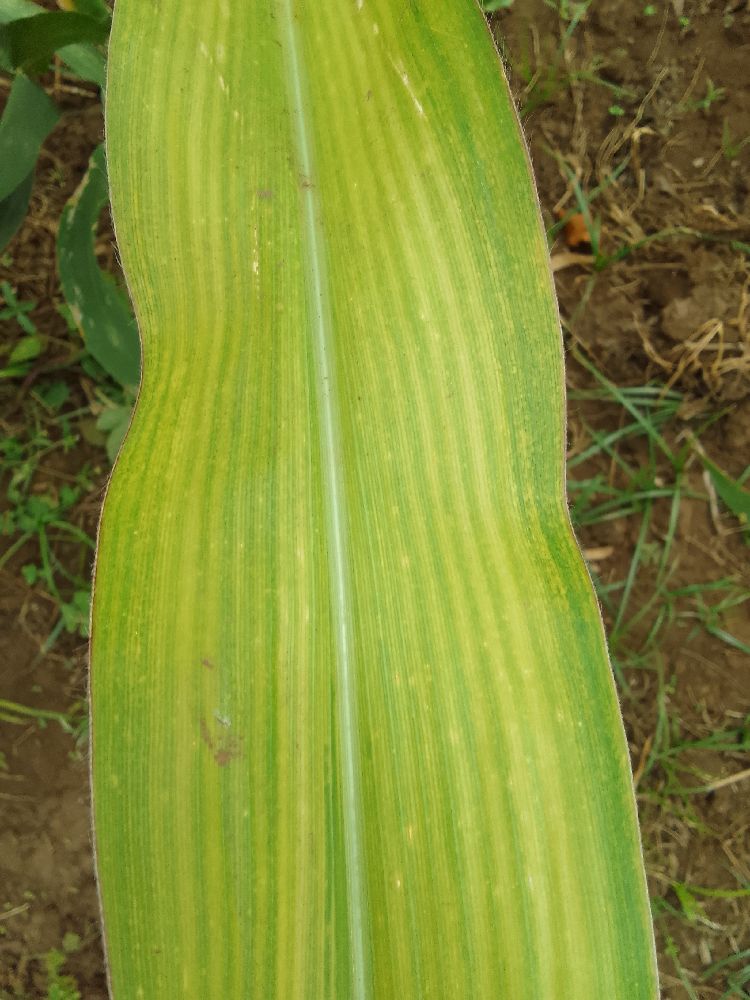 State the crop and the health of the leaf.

maize, maize lethal necrosis
